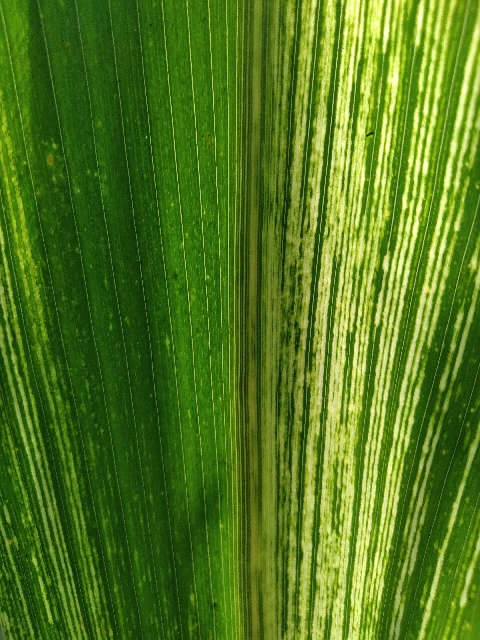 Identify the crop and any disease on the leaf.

maize, maize streak virus
